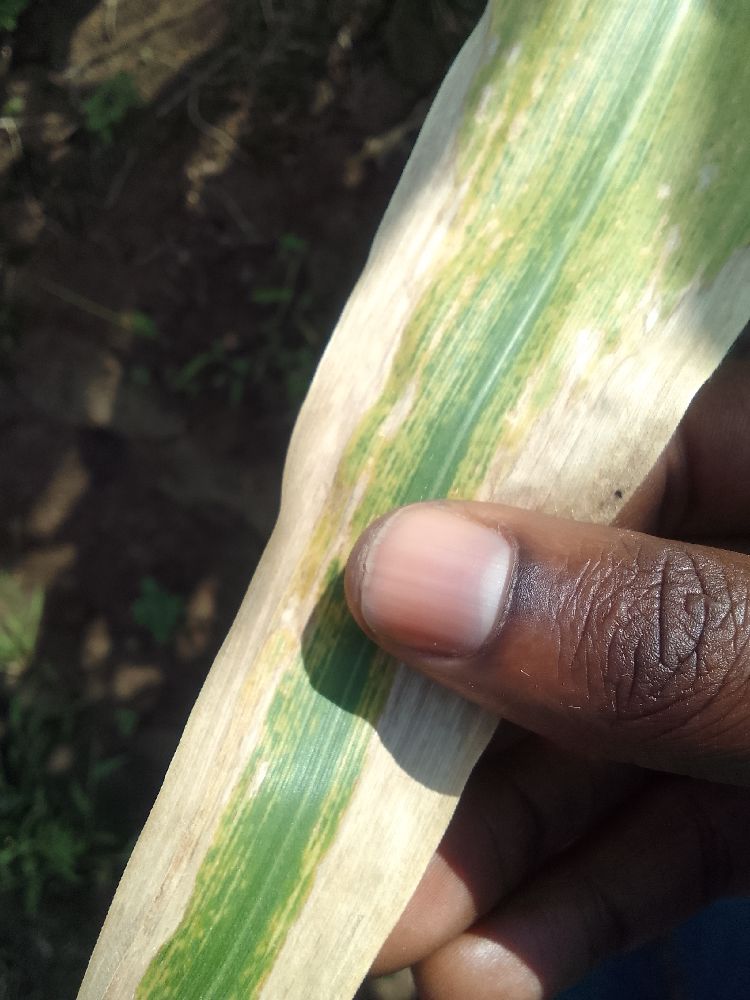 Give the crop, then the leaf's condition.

maize, maize lethal necrosis
